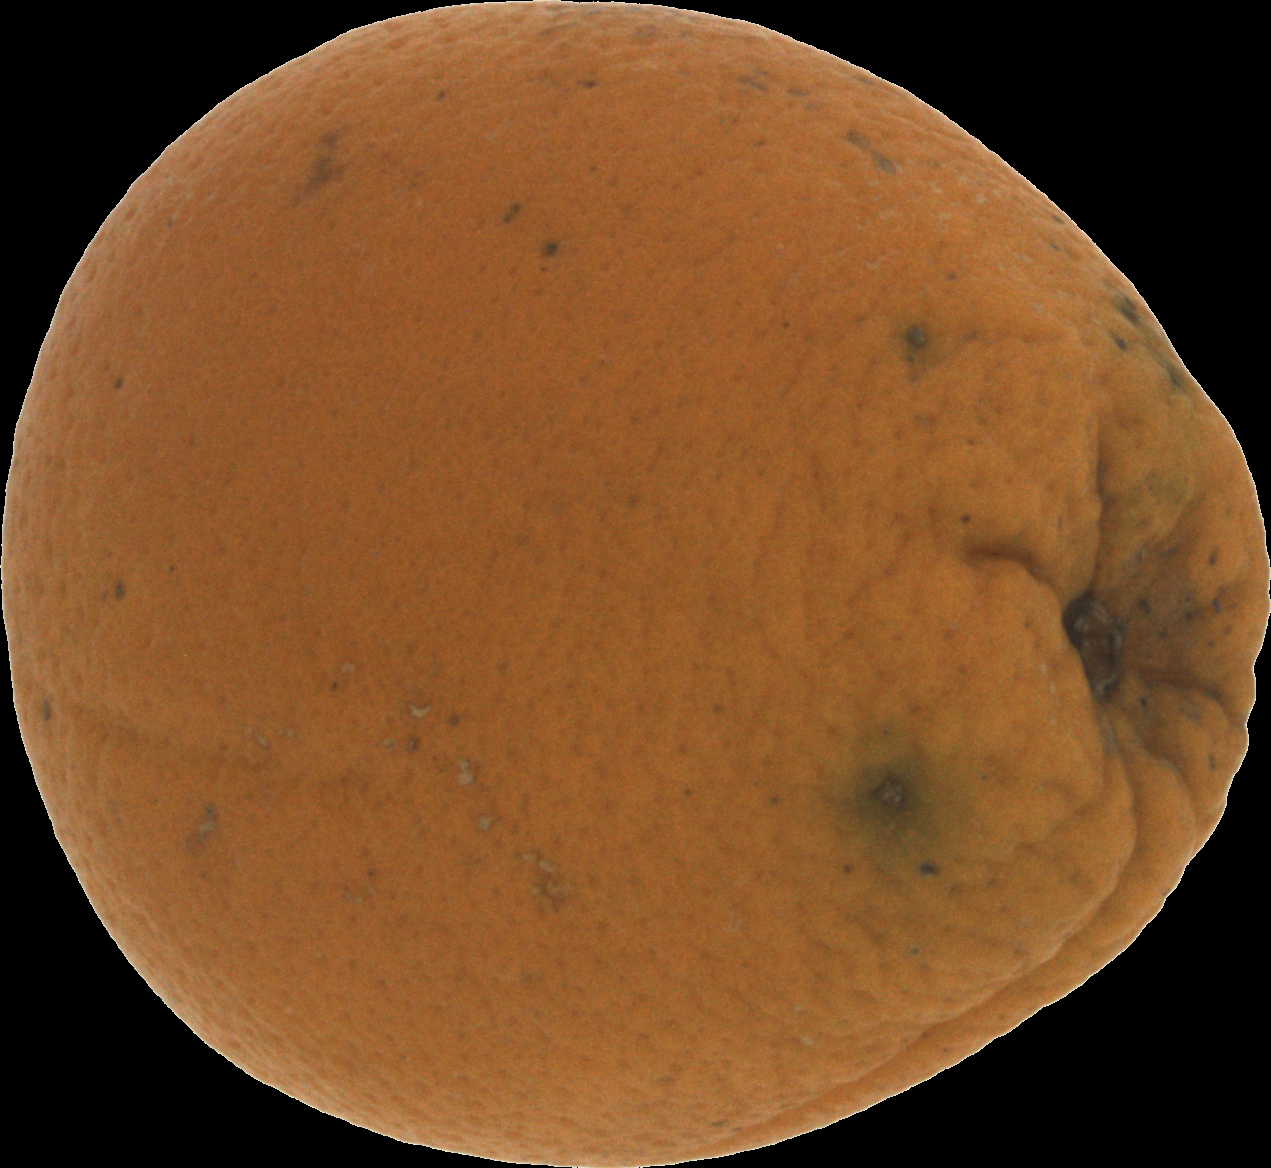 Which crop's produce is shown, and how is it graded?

orange, bad
